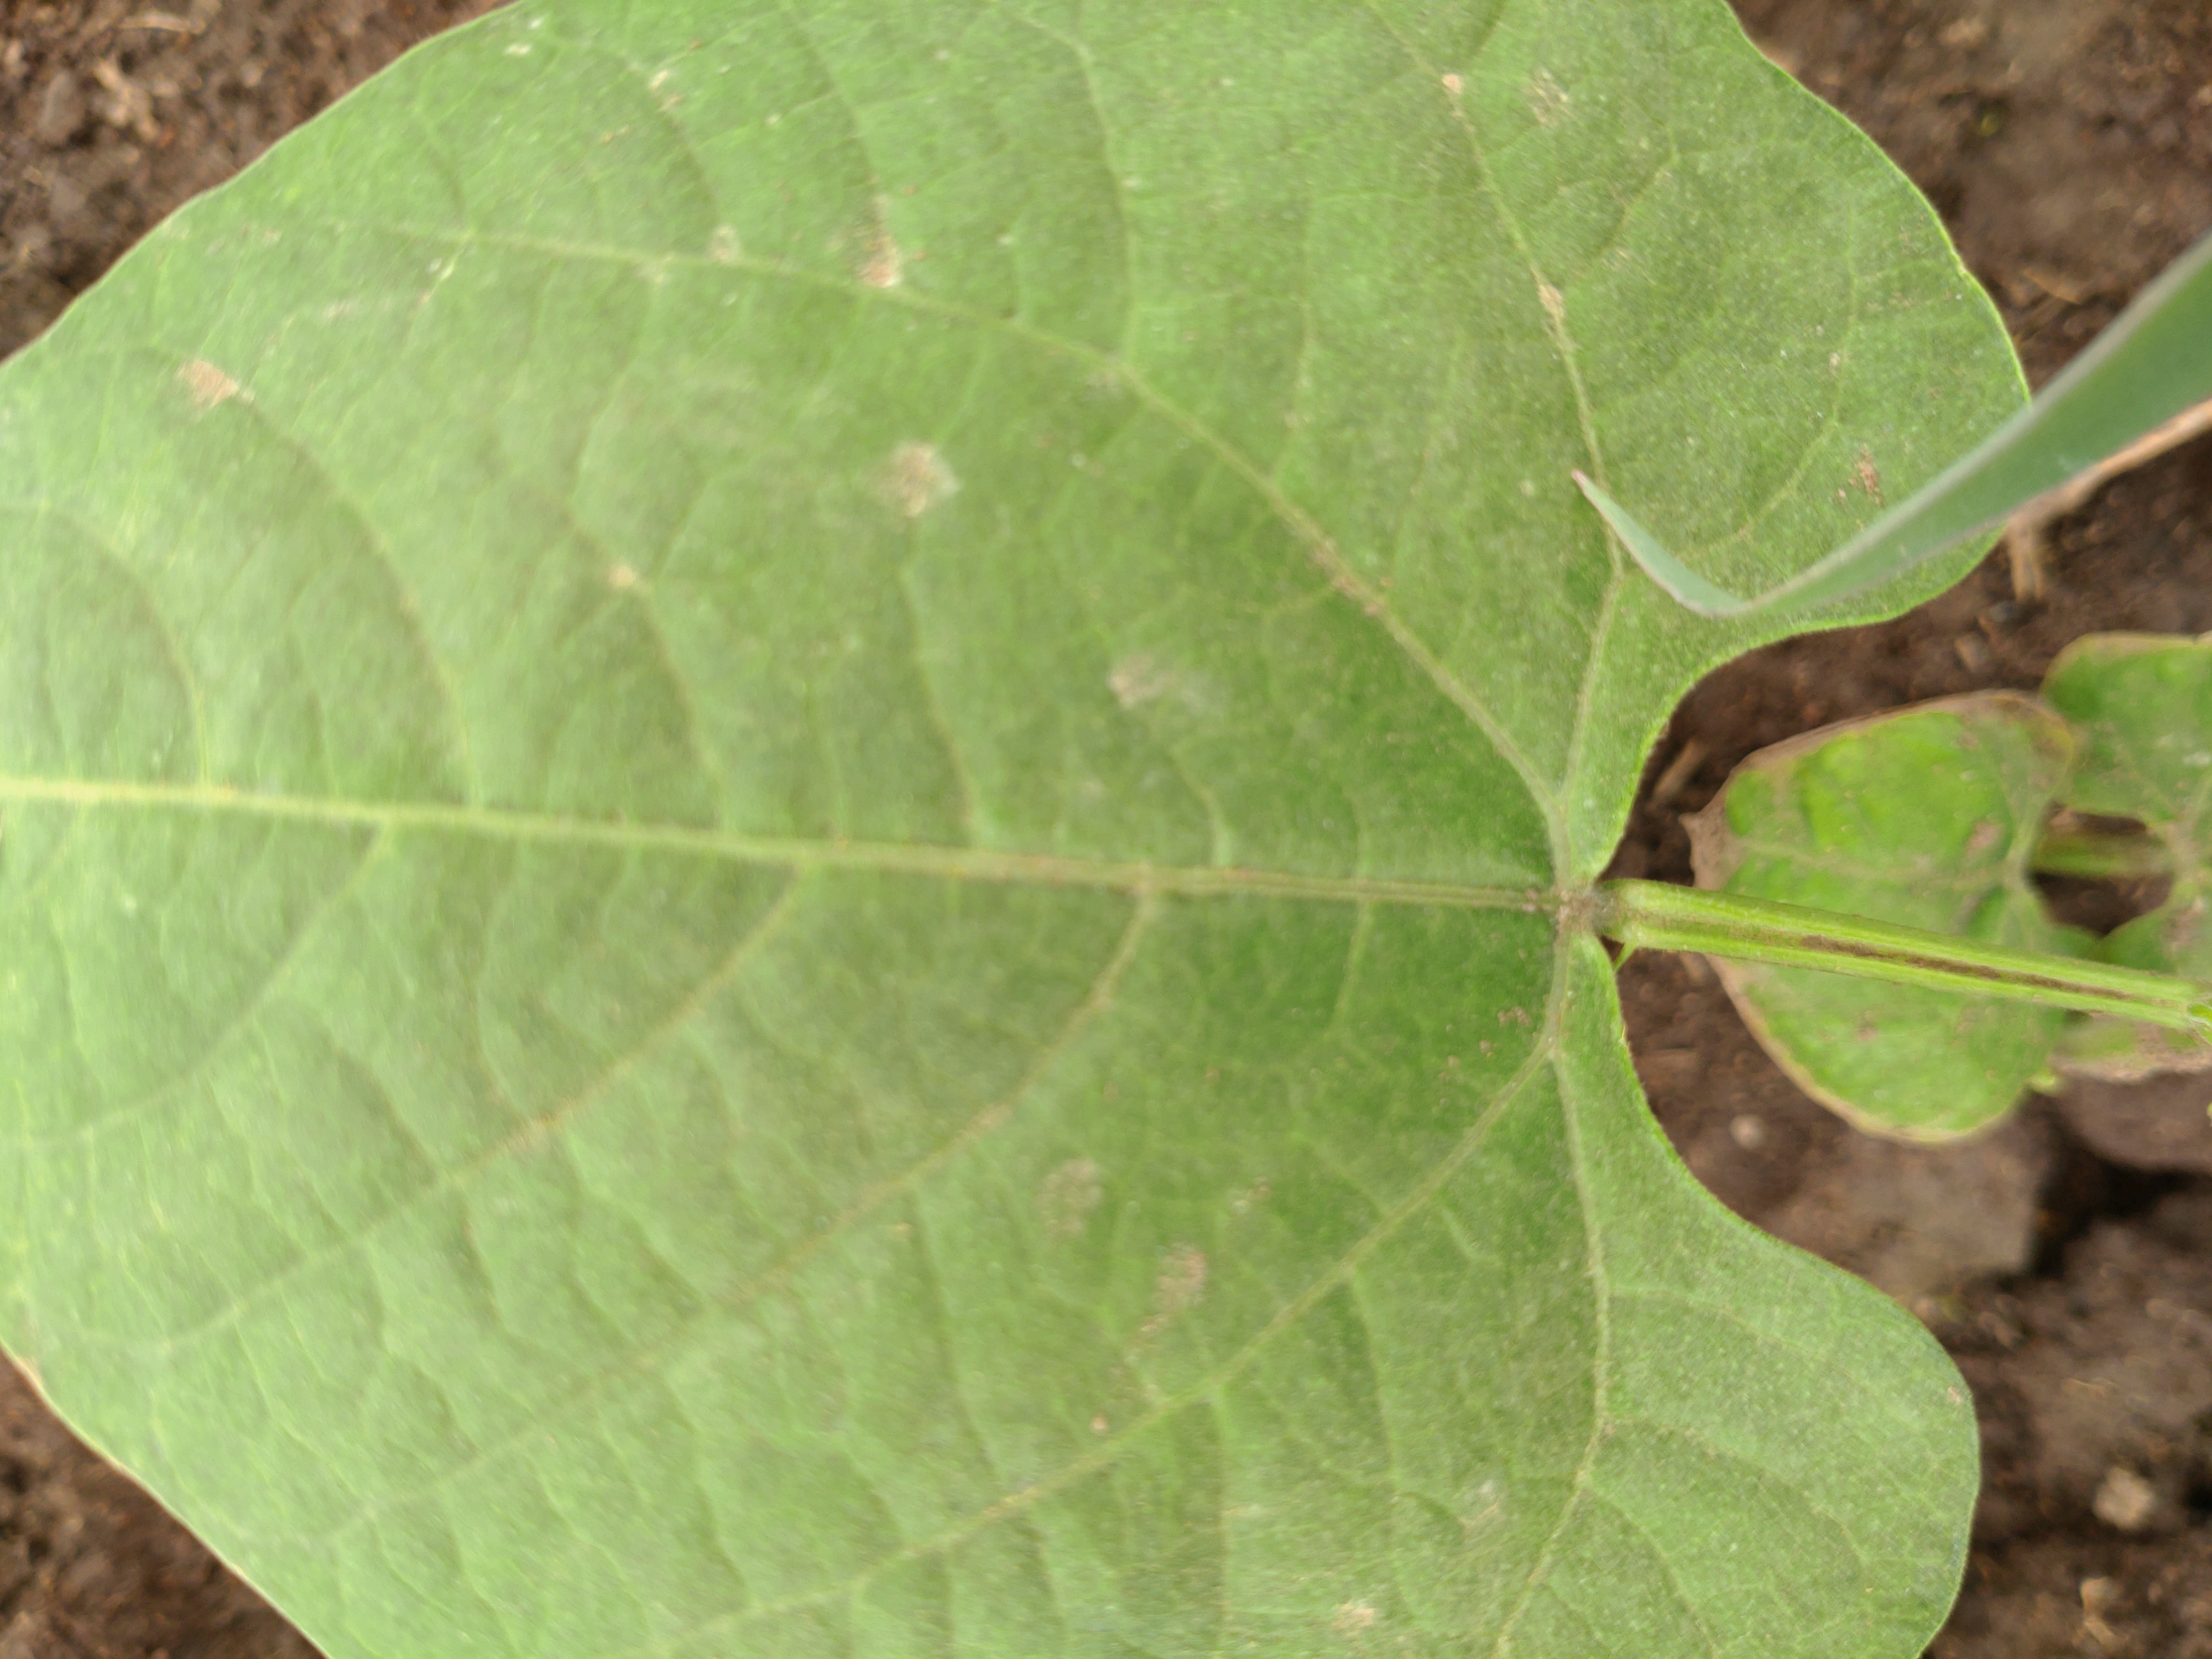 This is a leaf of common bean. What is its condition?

healthy
